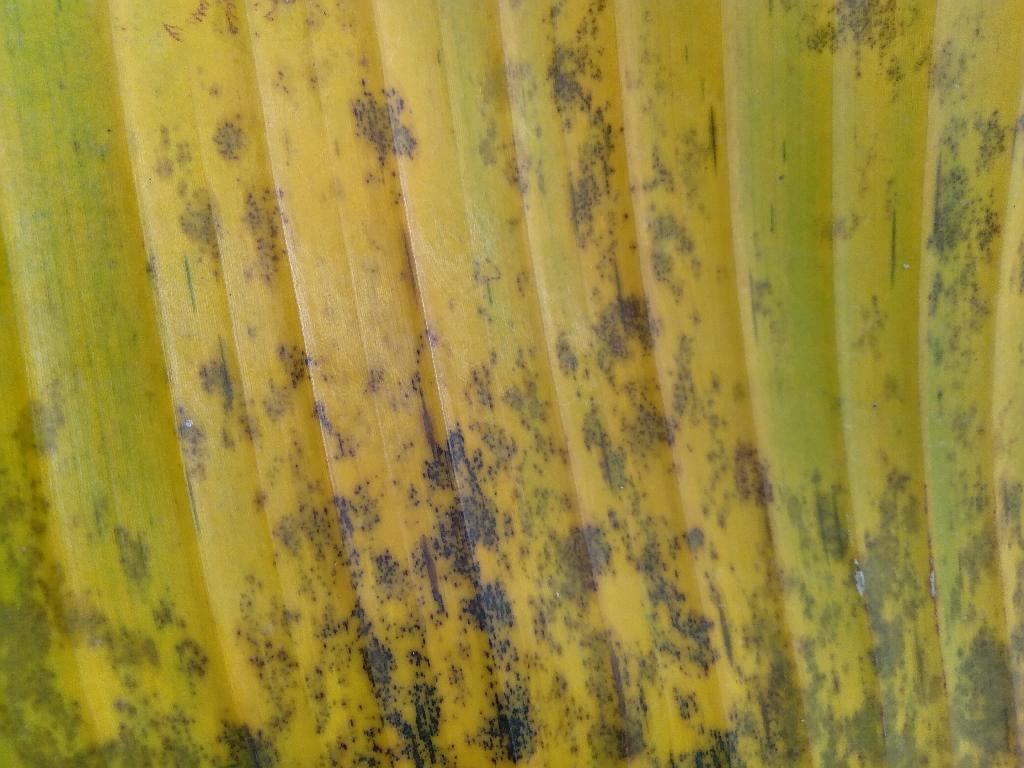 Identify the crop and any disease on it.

banana, black sigatoka
